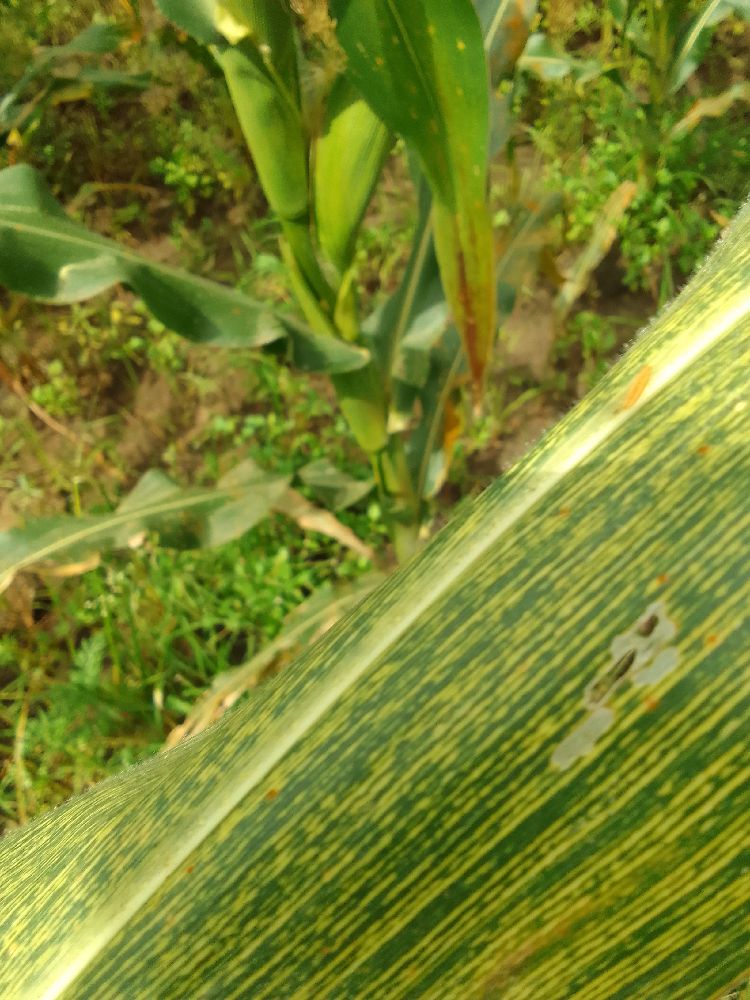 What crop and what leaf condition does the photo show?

maize, maize streak virus
